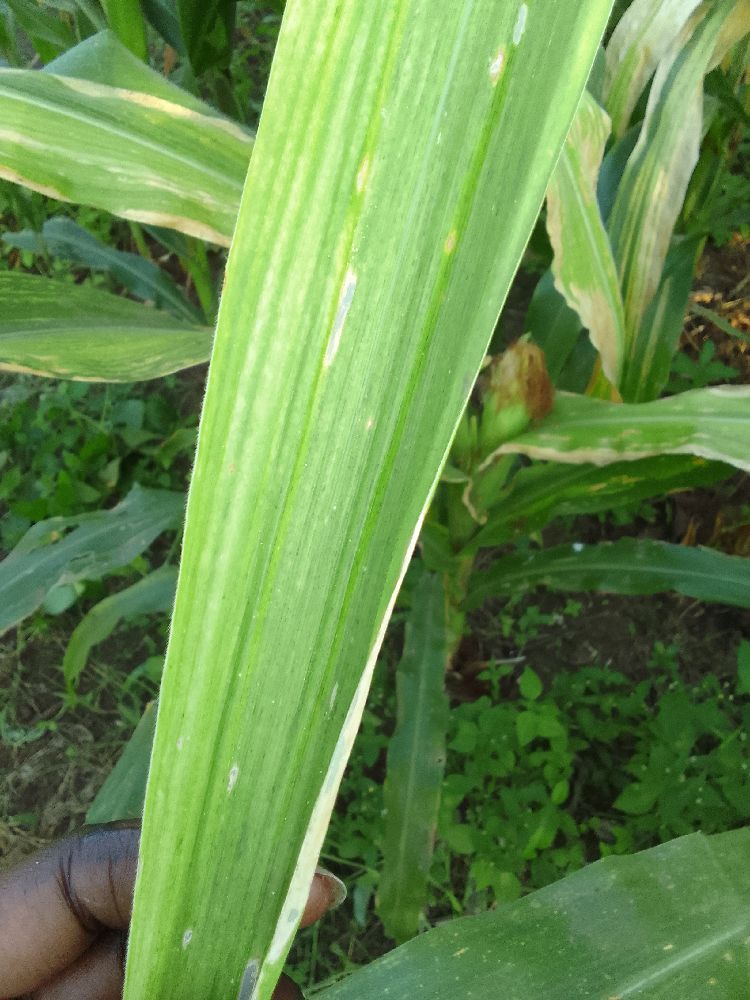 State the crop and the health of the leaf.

maize, maize lethal necrosis
